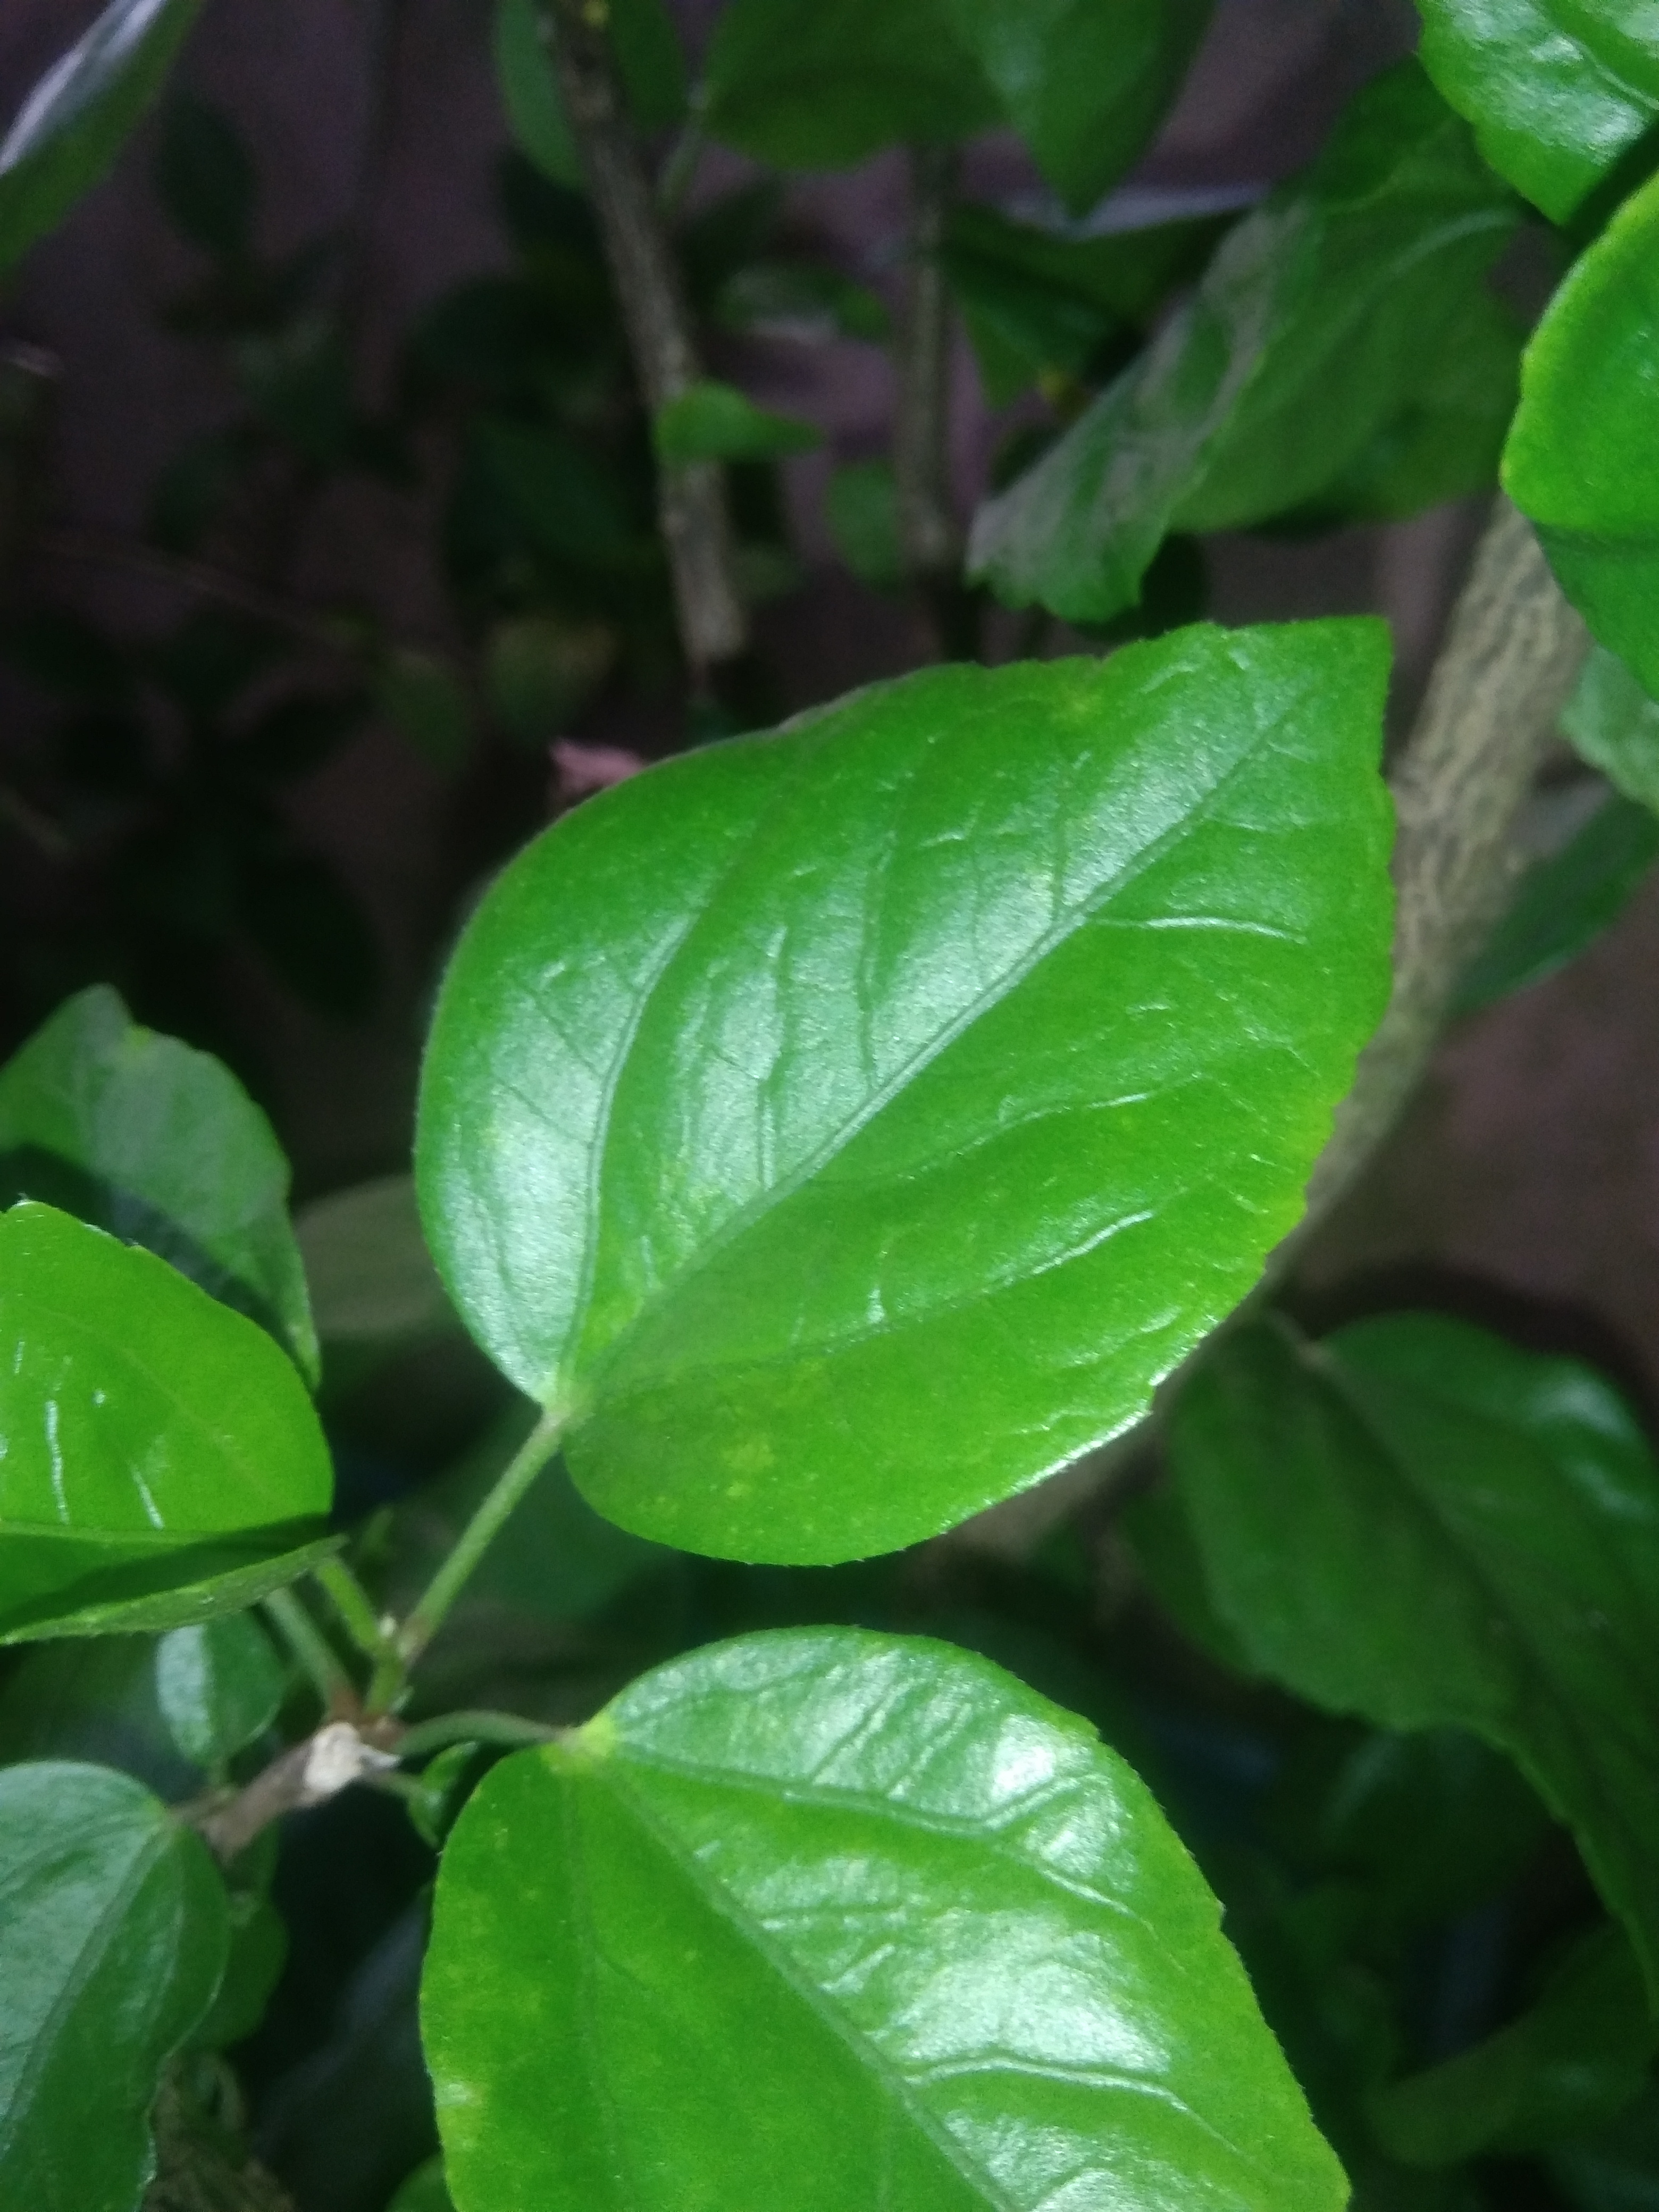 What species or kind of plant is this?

hibiscus
